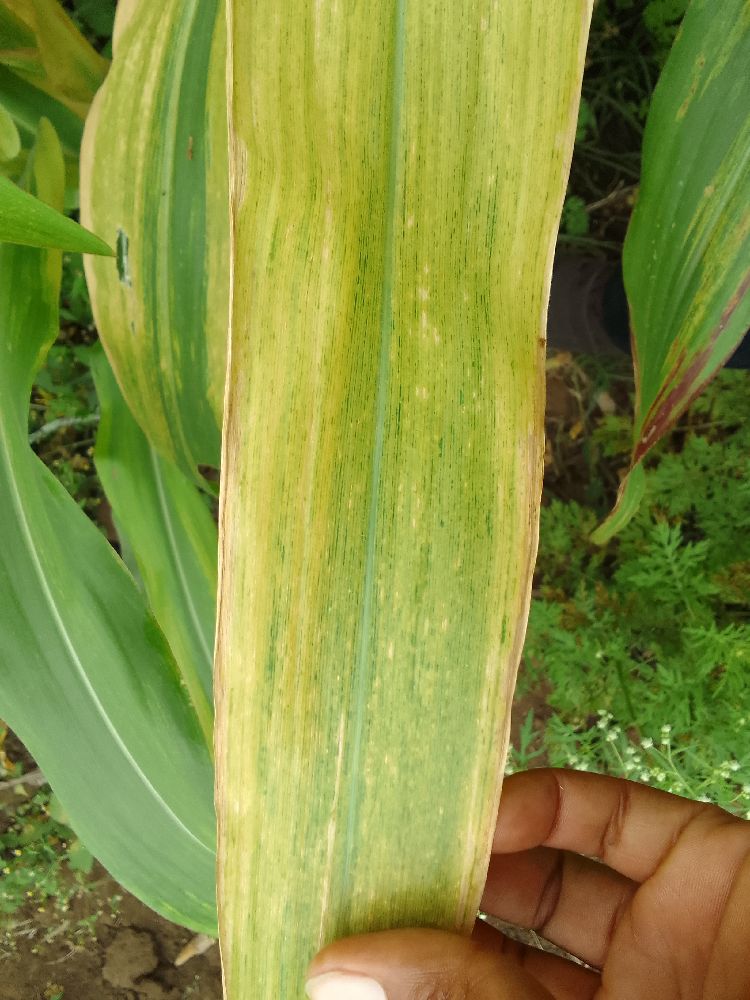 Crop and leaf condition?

maize, maize lethal necrosis
